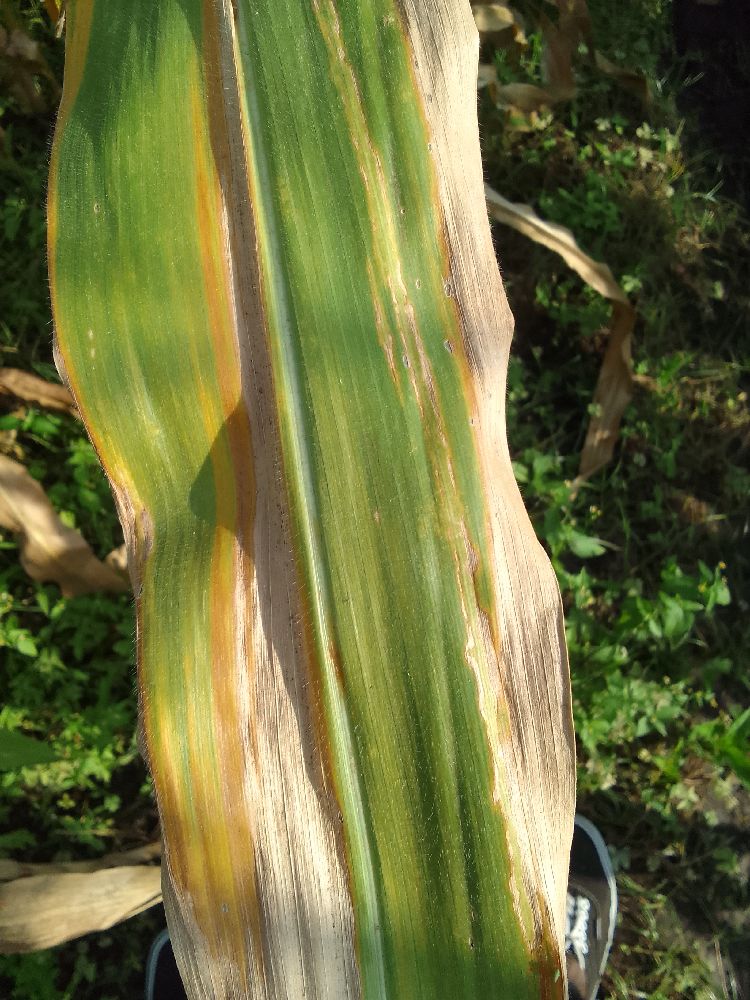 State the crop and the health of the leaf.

maize, maize lethal necrosis
